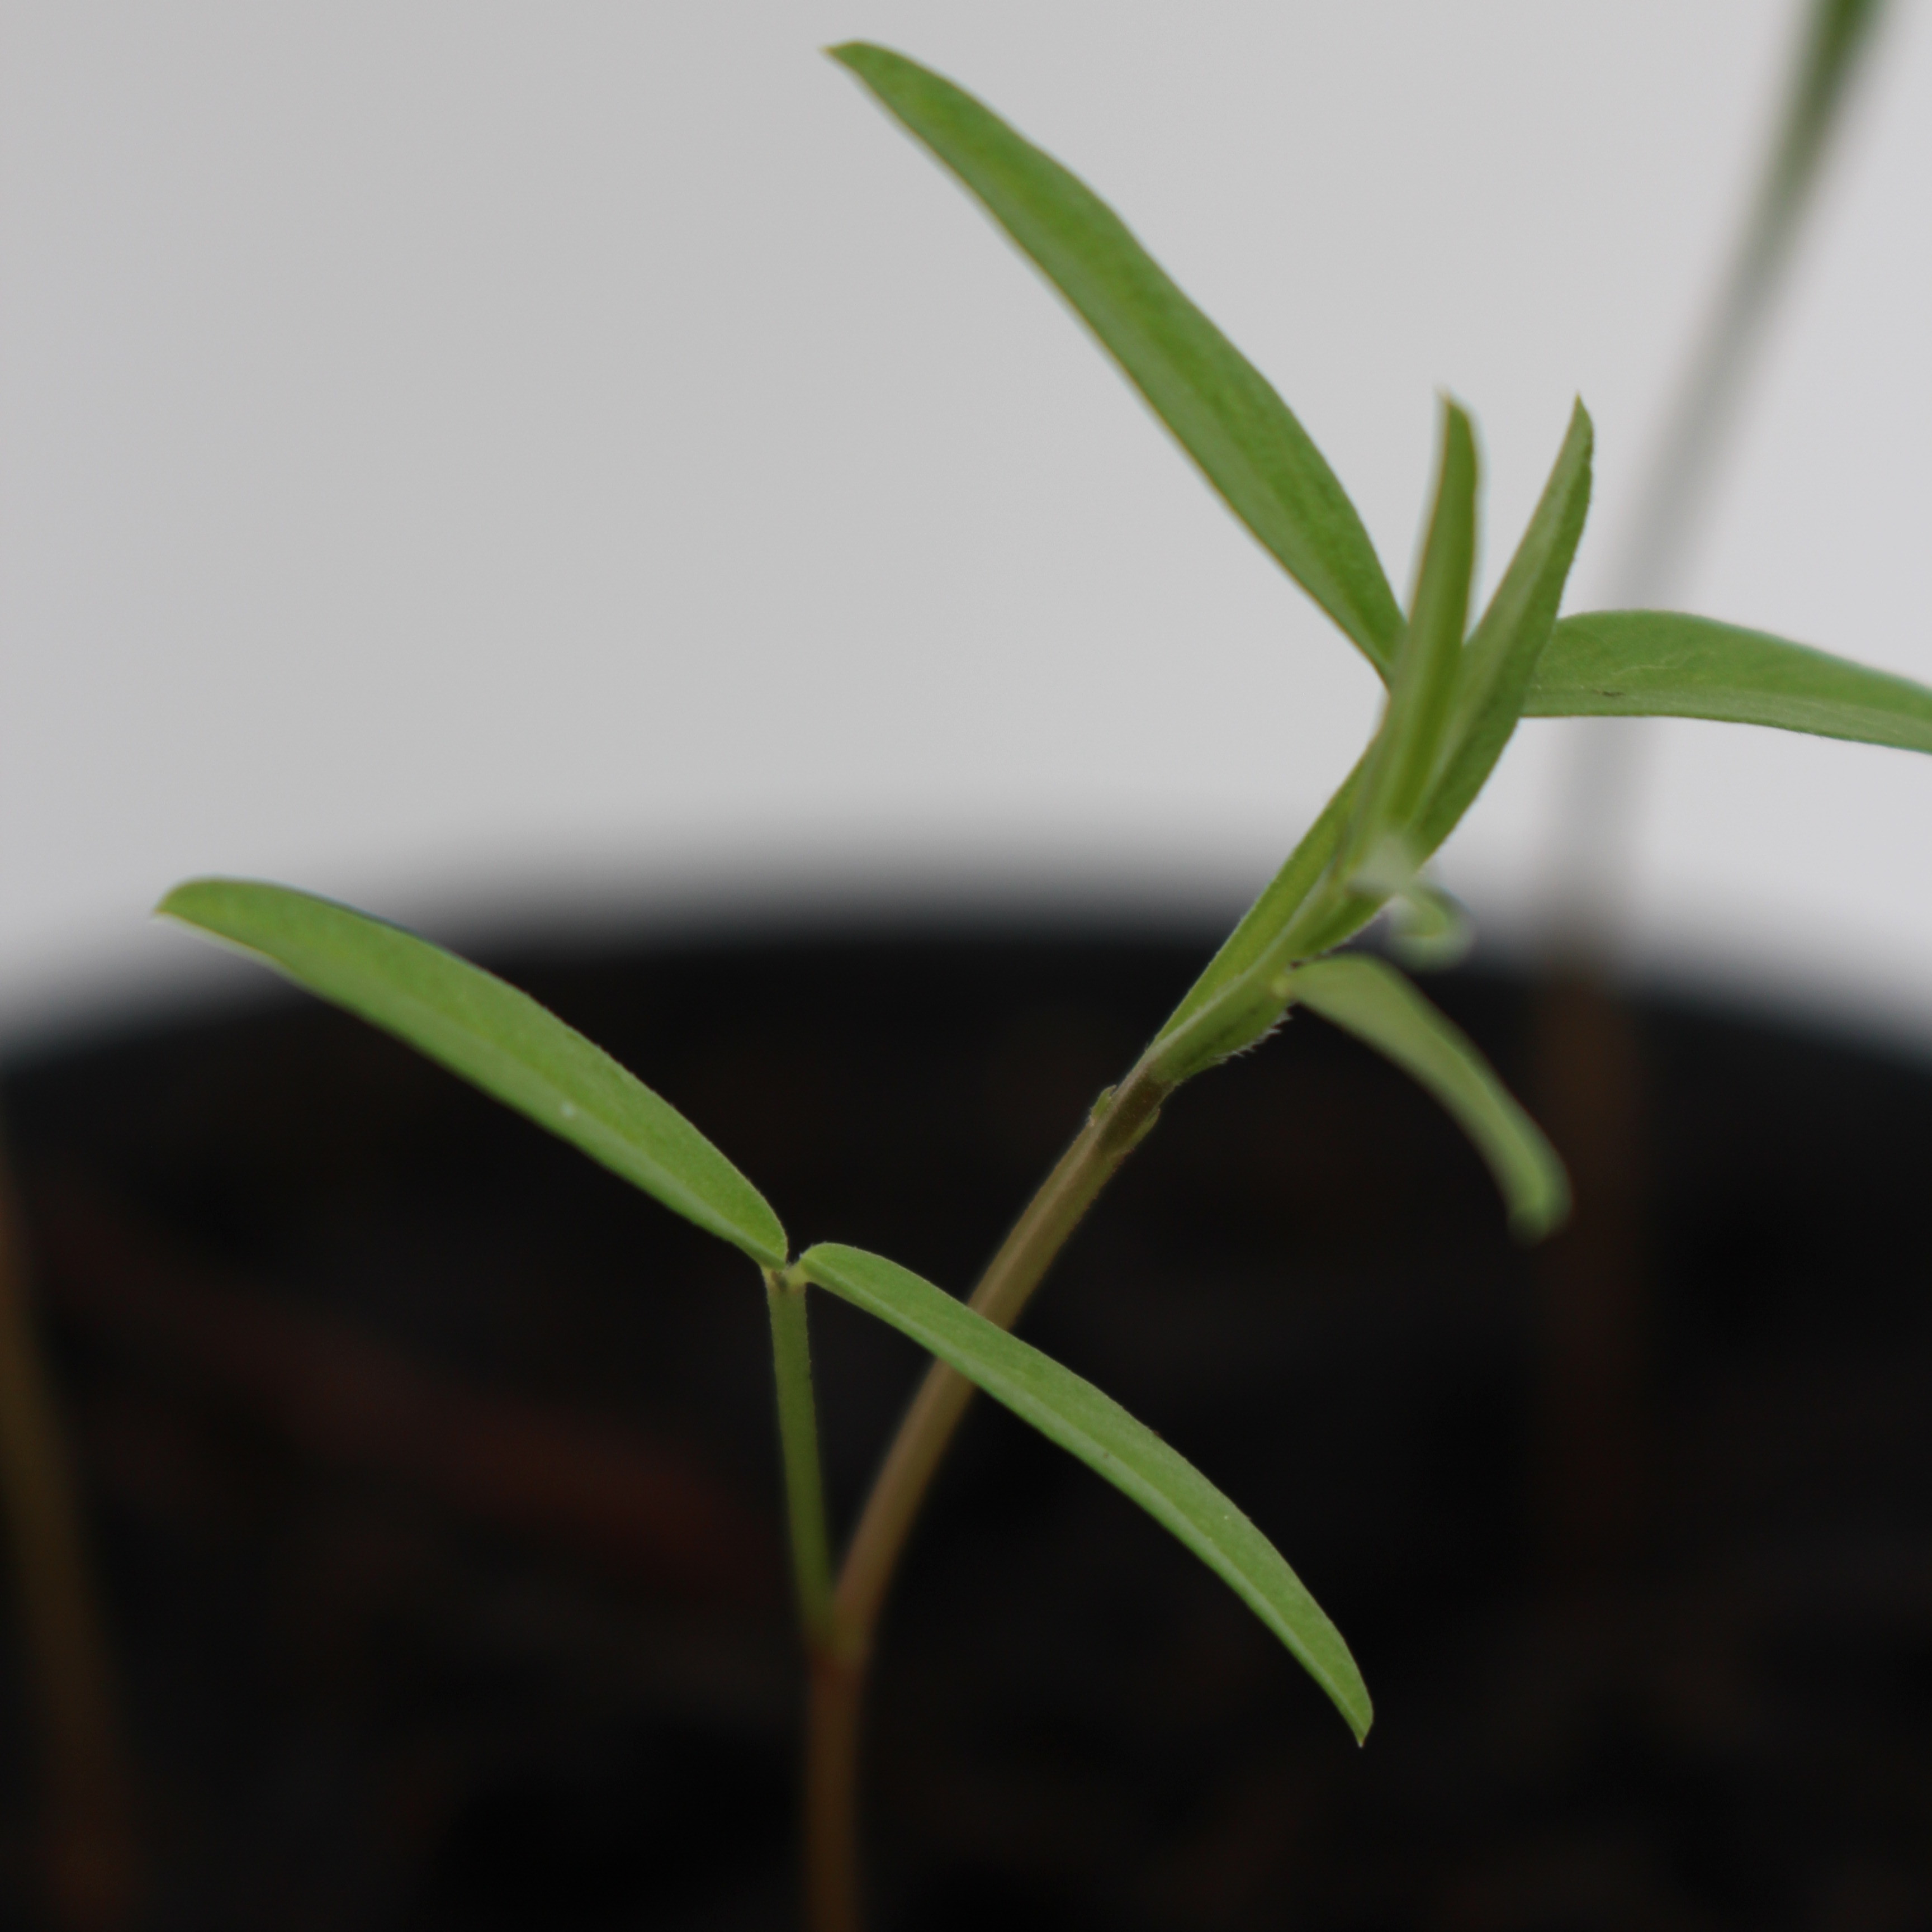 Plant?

Vicia sativa
